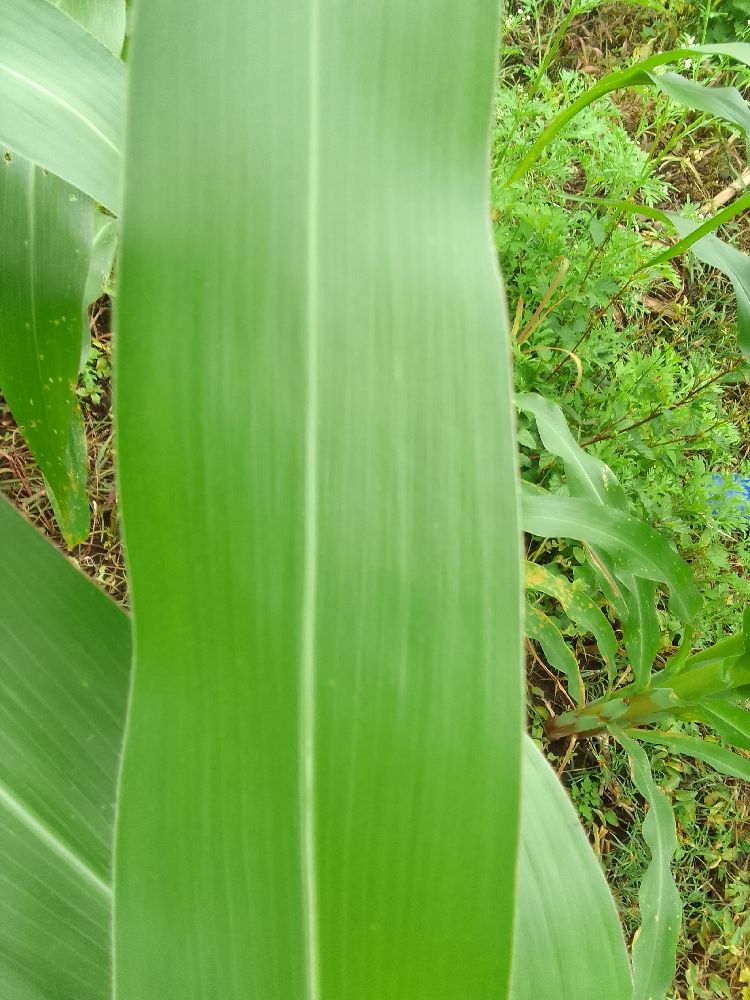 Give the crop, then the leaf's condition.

maize, healthy
